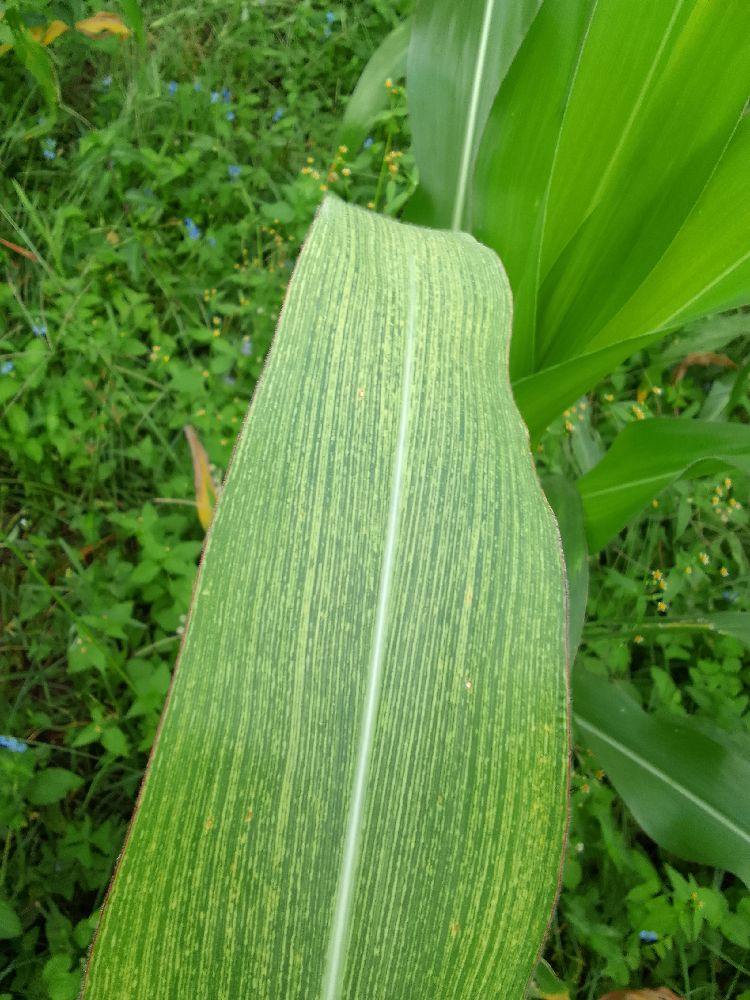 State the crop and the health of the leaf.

maize, maize streak virus
